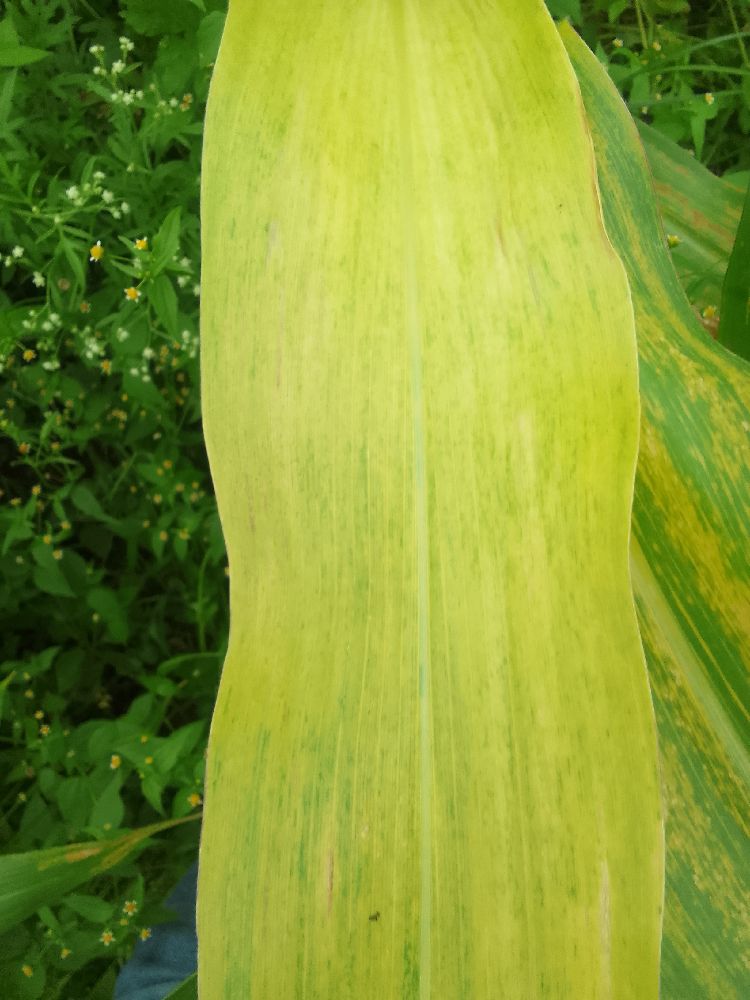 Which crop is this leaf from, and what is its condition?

maize, maize lethal necrosis
